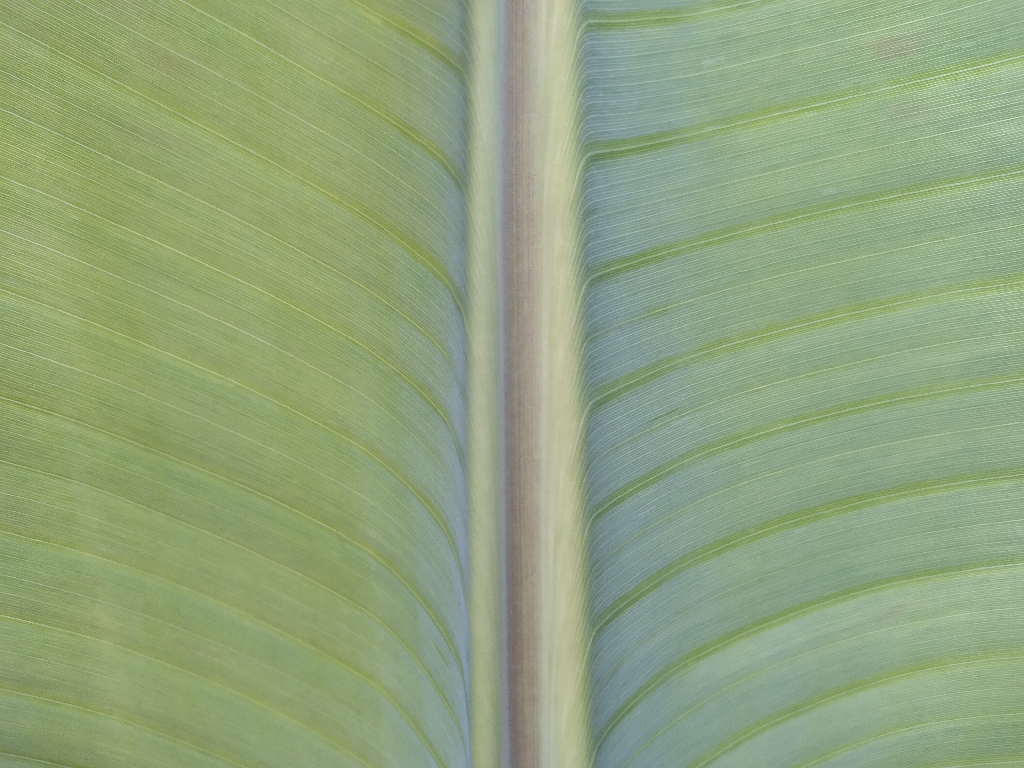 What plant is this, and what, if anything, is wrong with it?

banana, healthy
